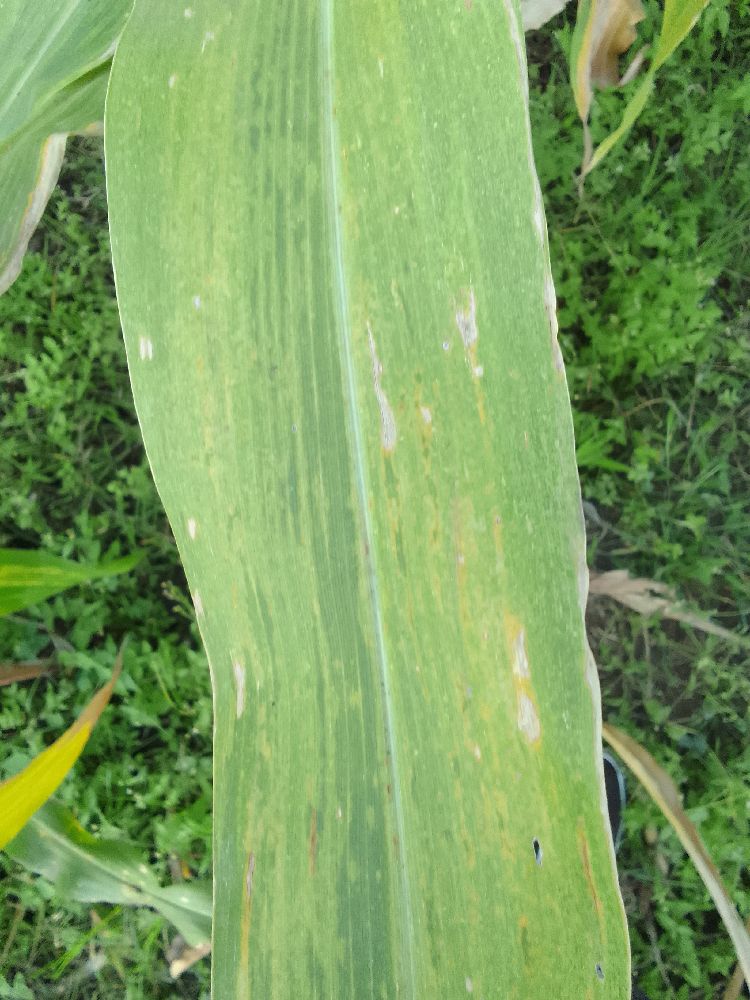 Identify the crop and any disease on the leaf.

maize, maize lethal necrosis
